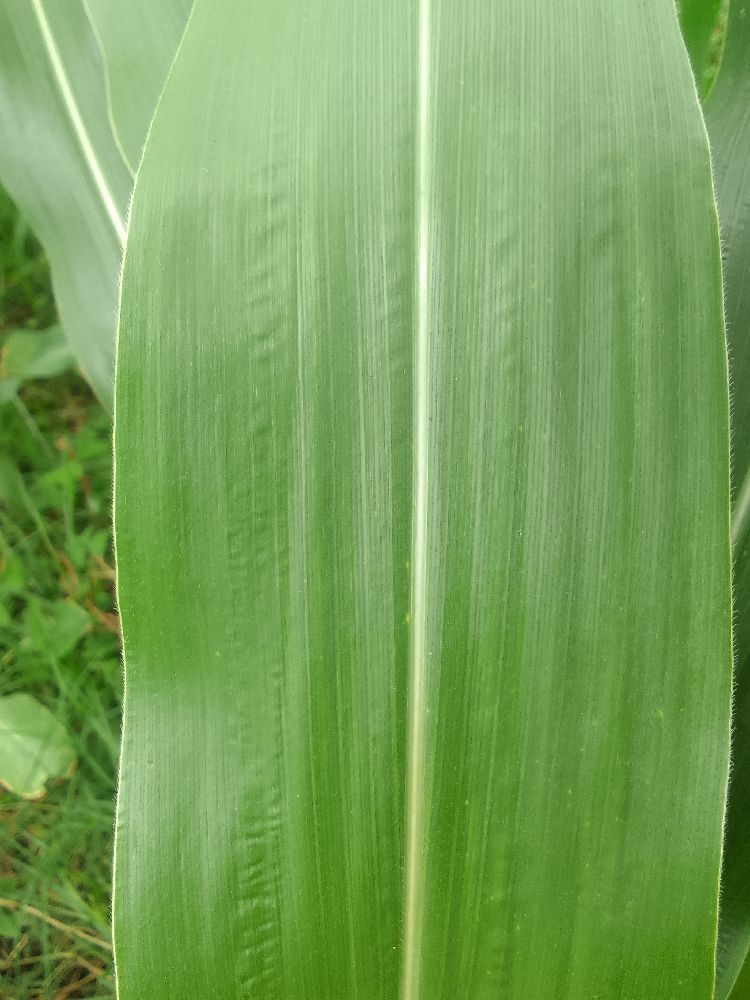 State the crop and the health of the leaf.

maize, healthy
